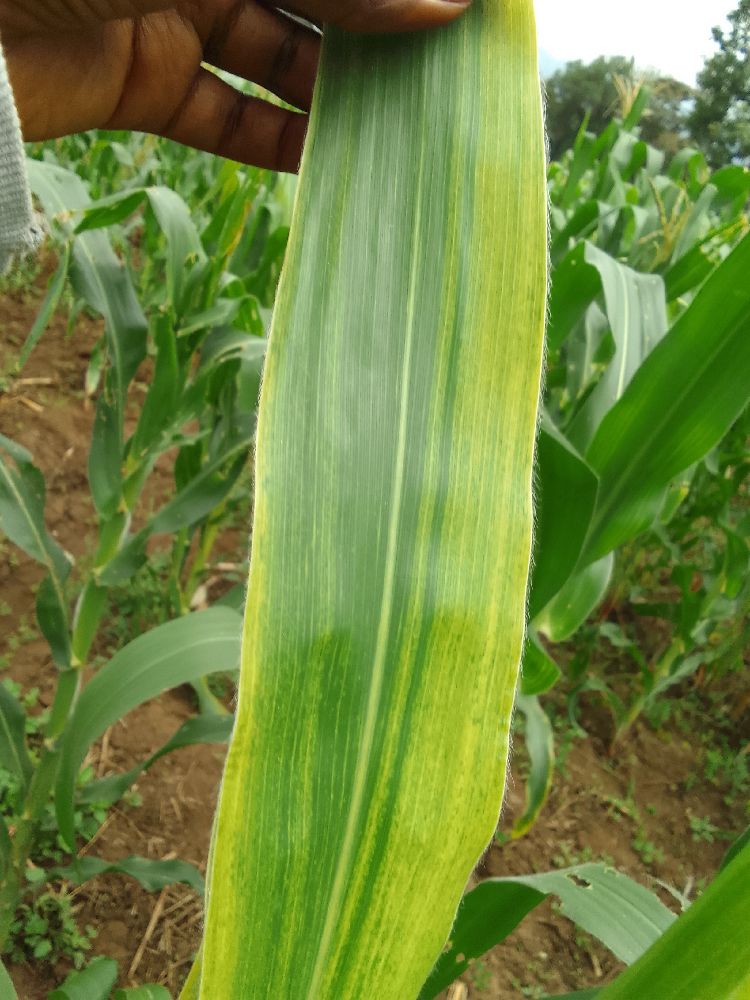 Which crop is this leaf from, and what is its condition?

maize, maize lethal necrosis
